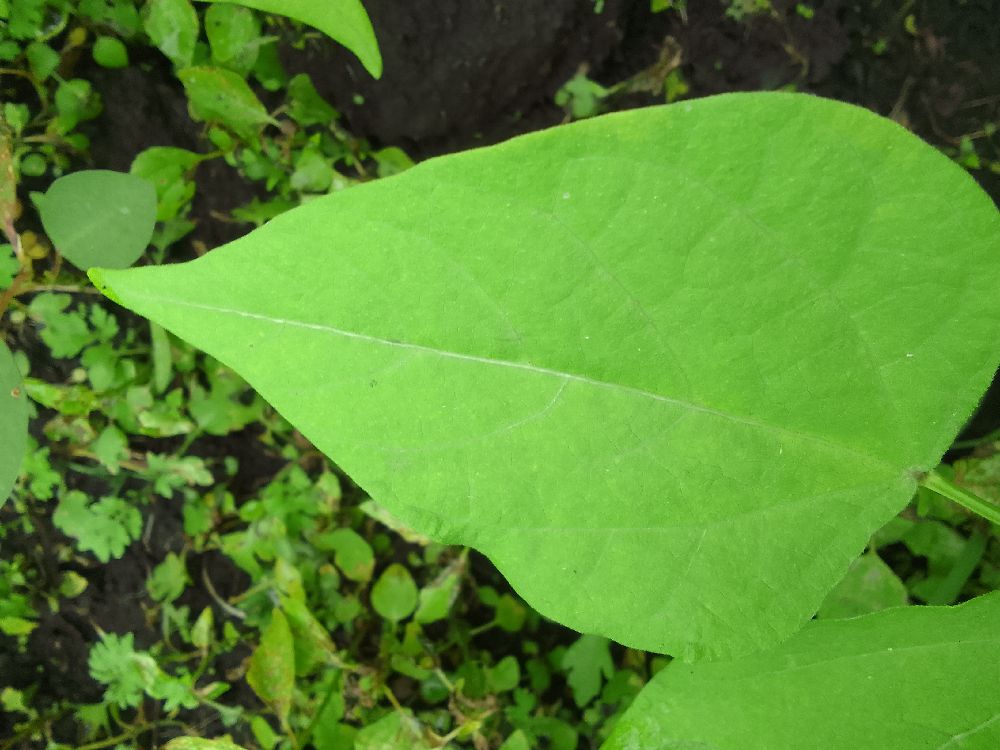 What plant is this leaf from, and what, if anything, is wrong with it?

common bean, healthy
